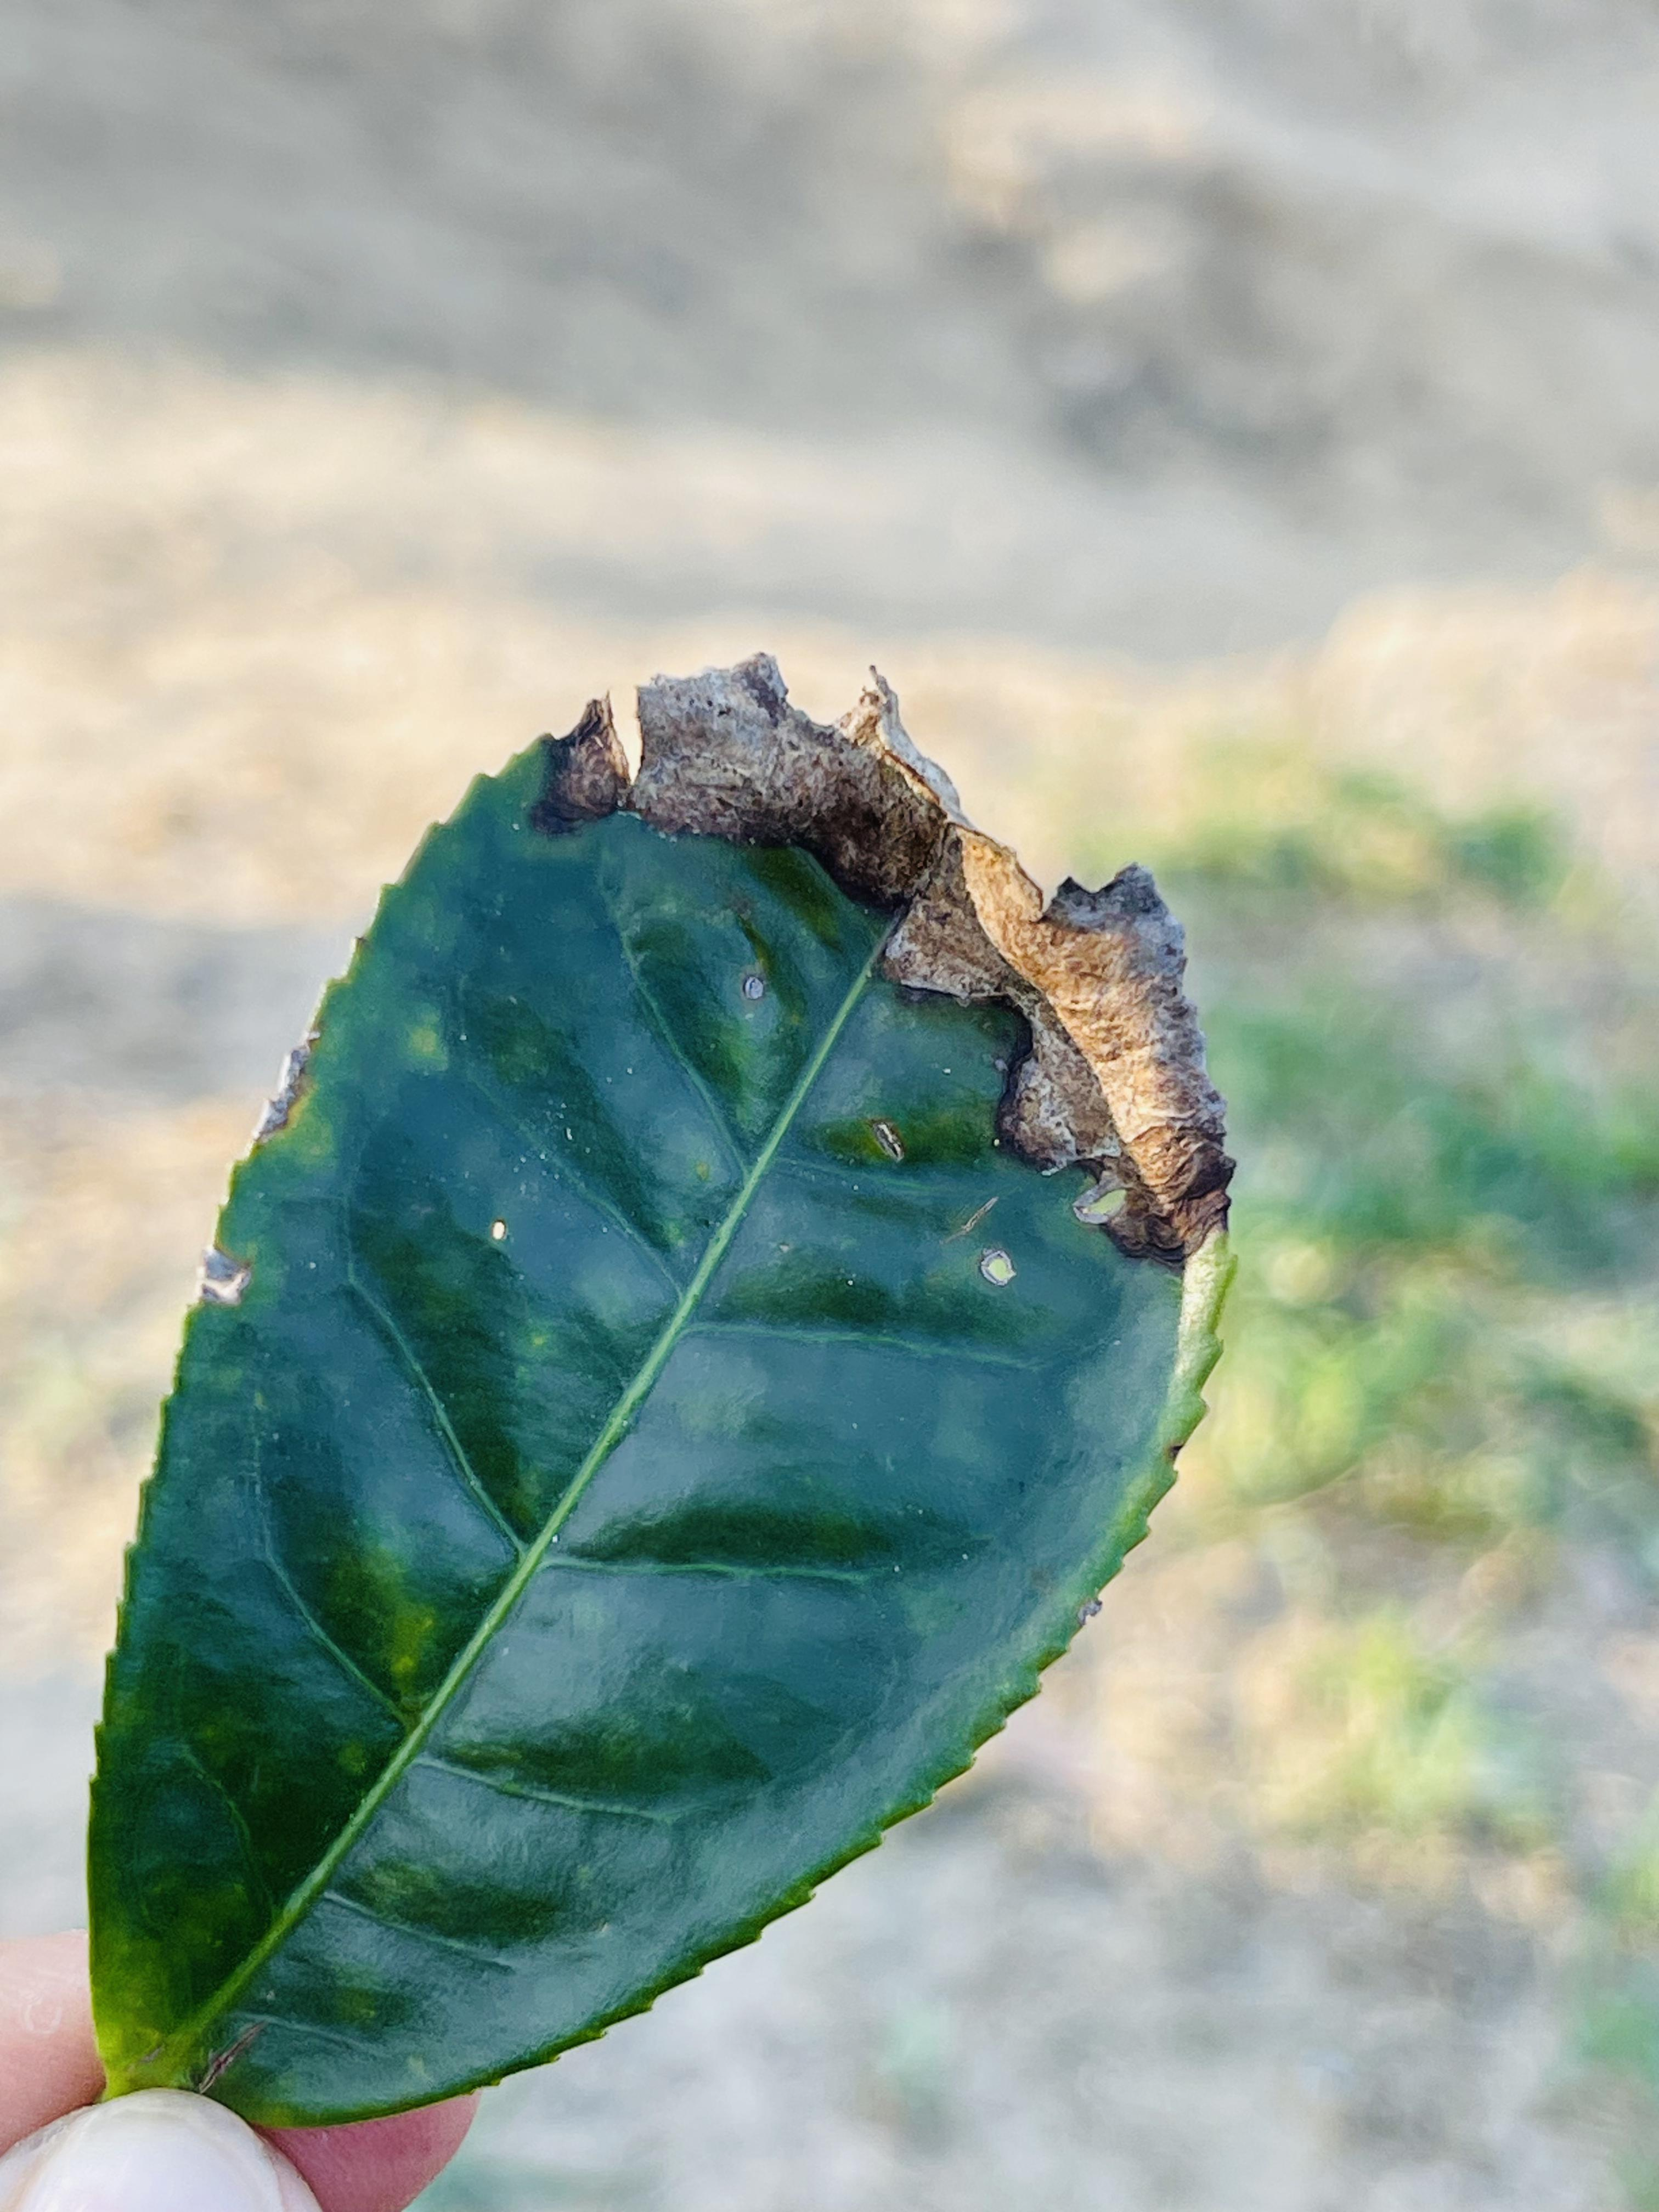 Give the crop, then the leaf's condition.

tea, blight
